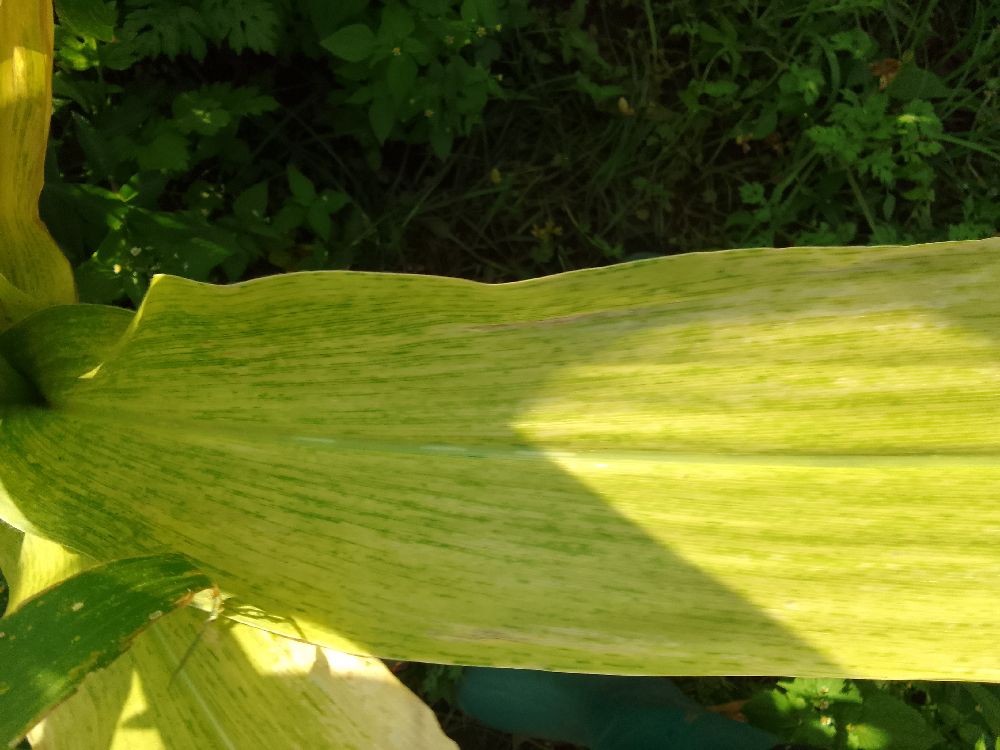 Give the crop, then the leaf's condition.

maize, maize lethal necrosis
